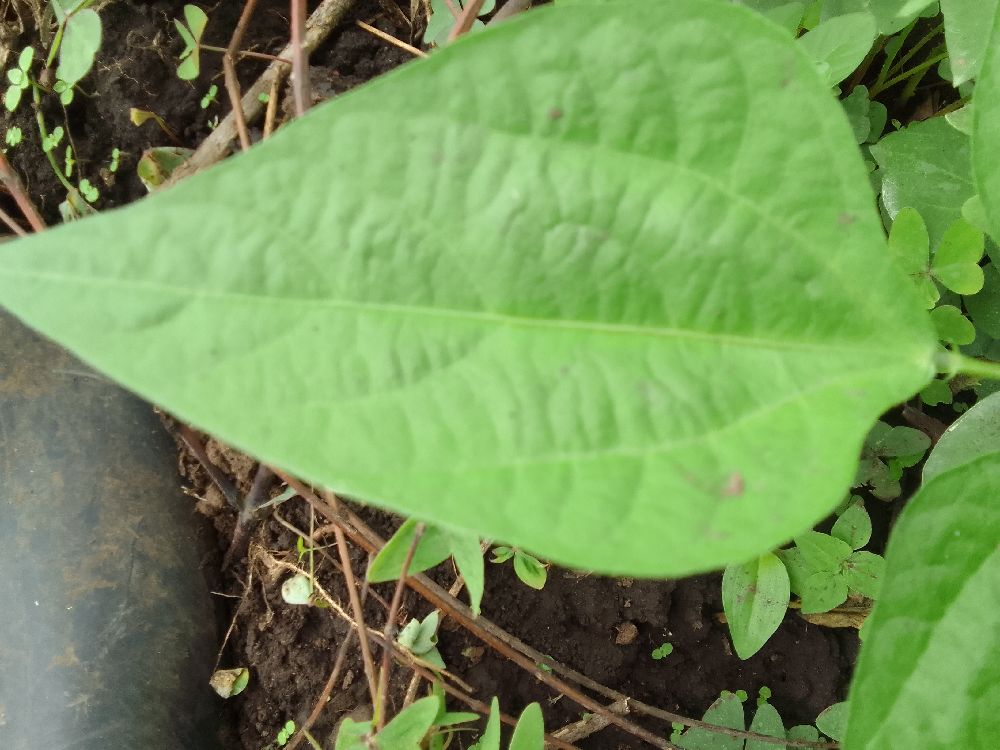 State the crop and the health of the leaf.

common bean, healthy
